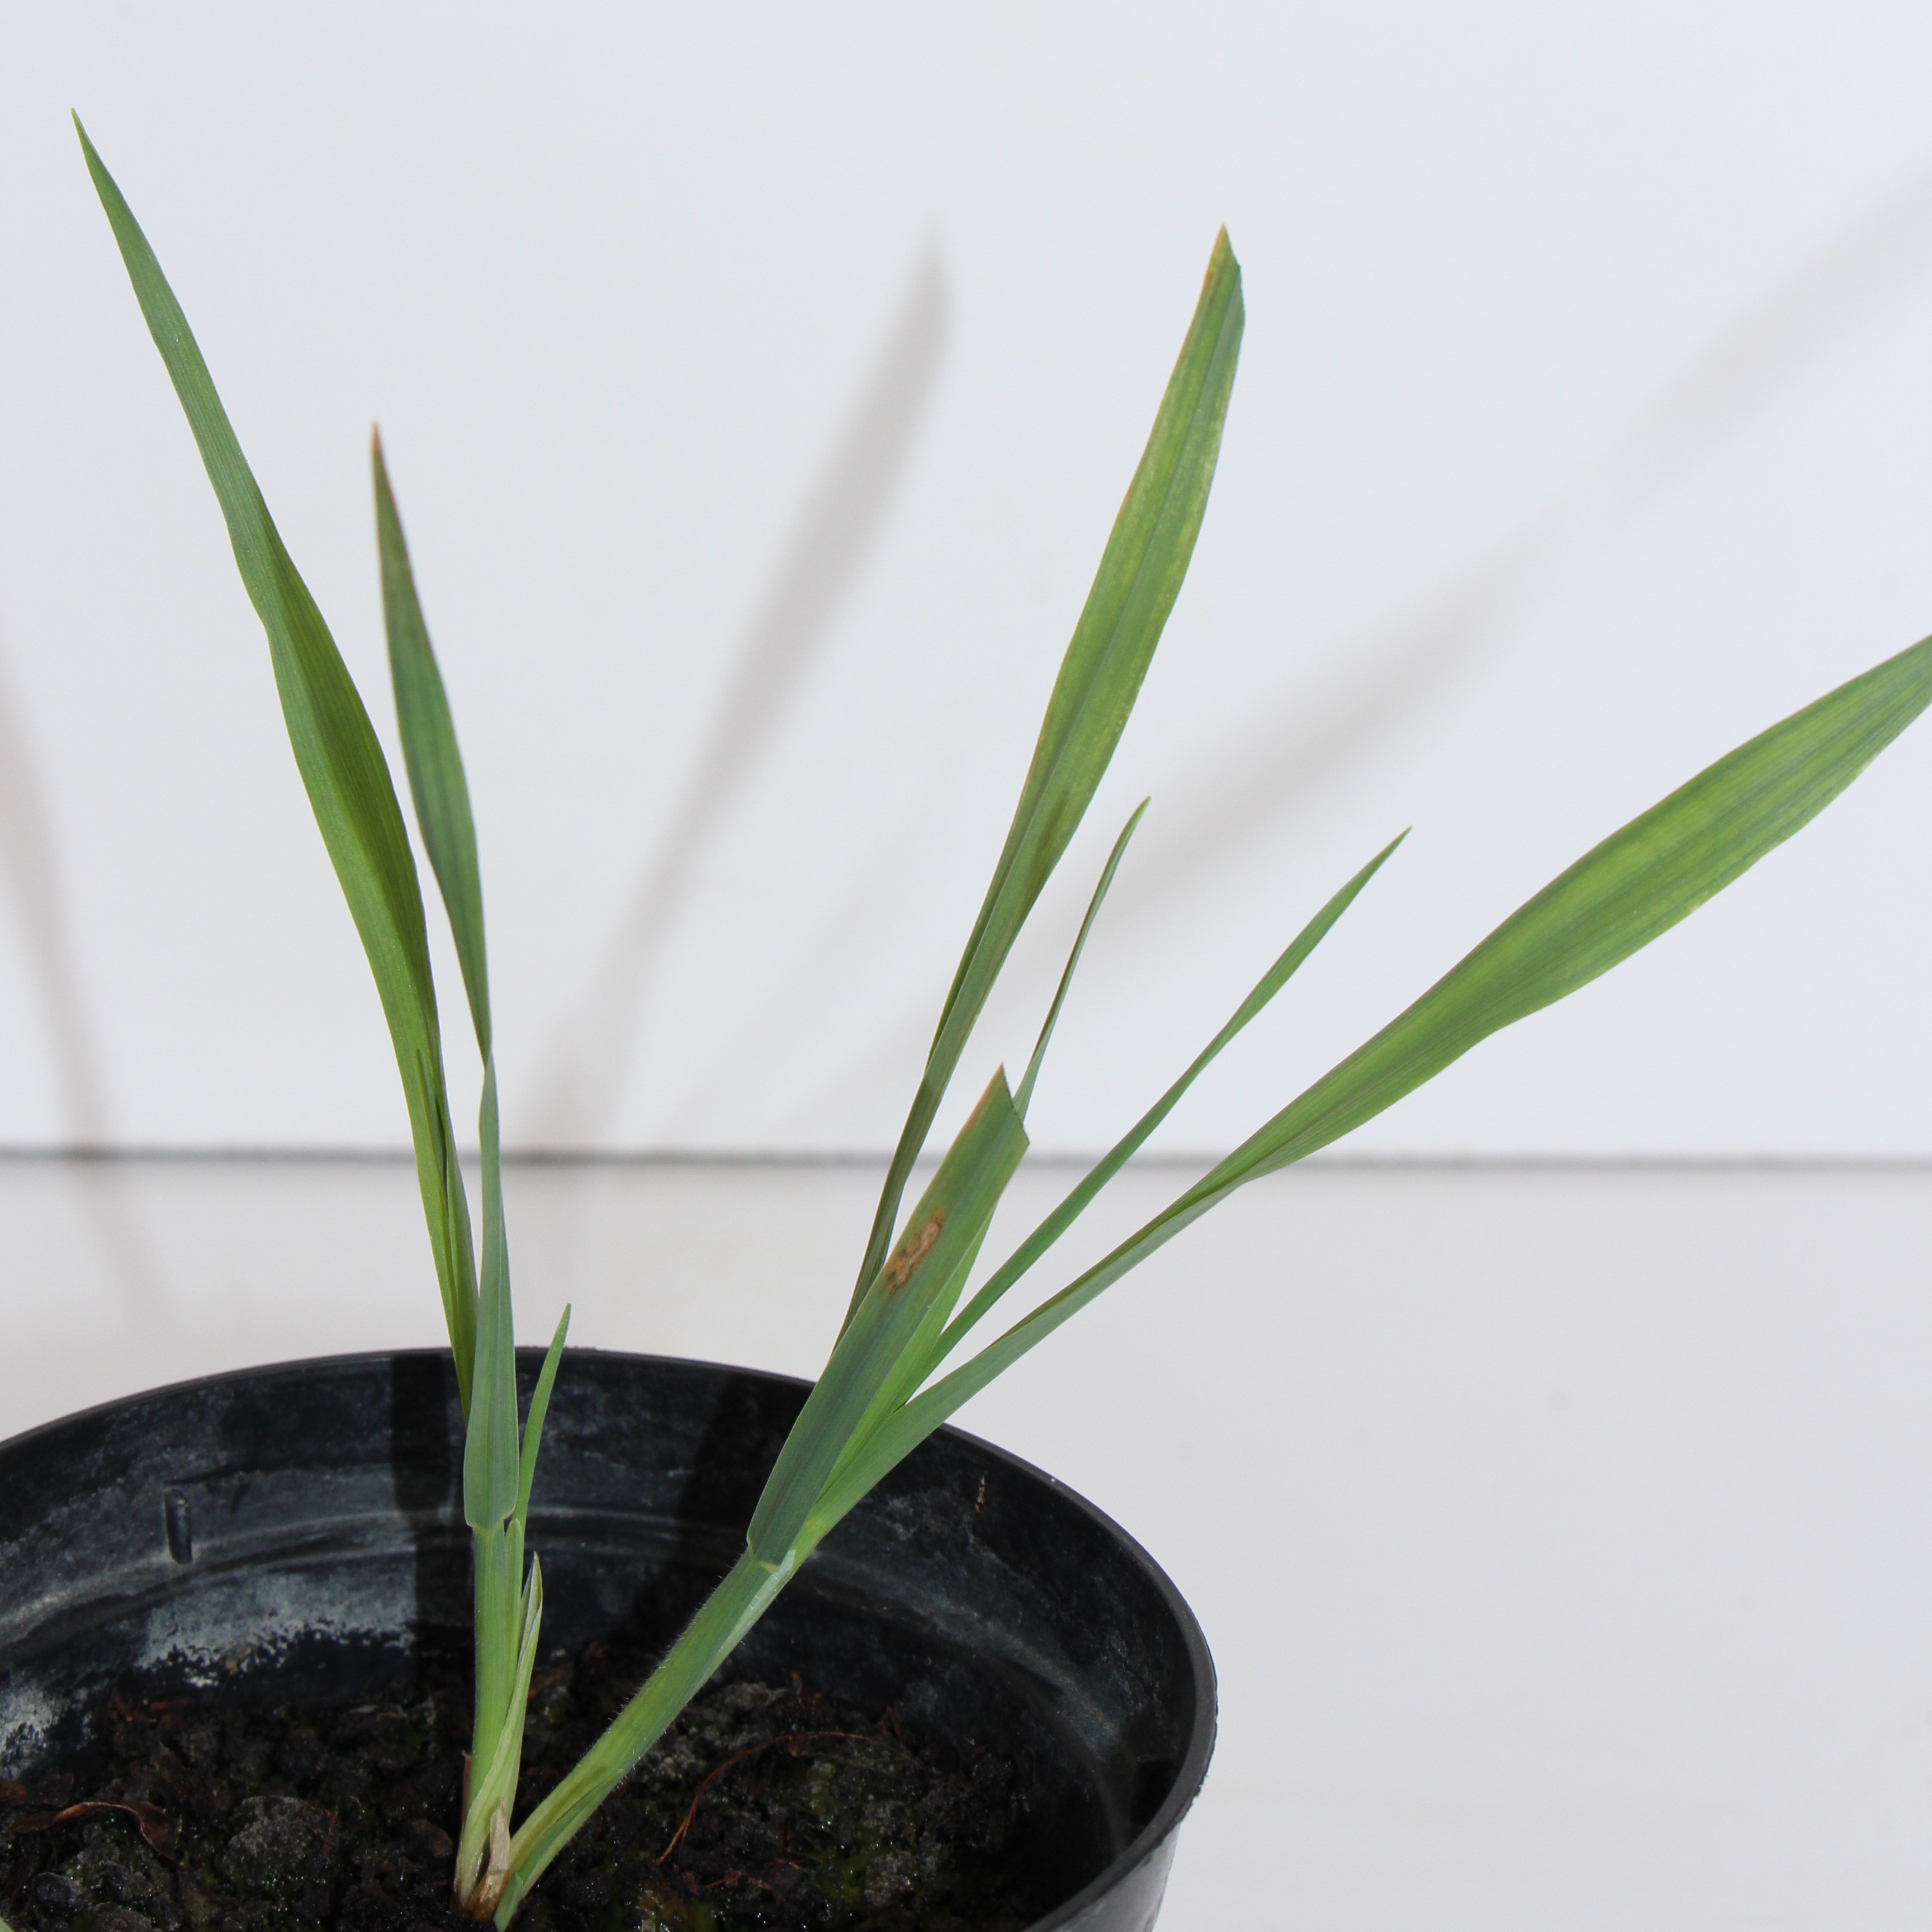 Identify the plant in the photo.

Avena sterilis
